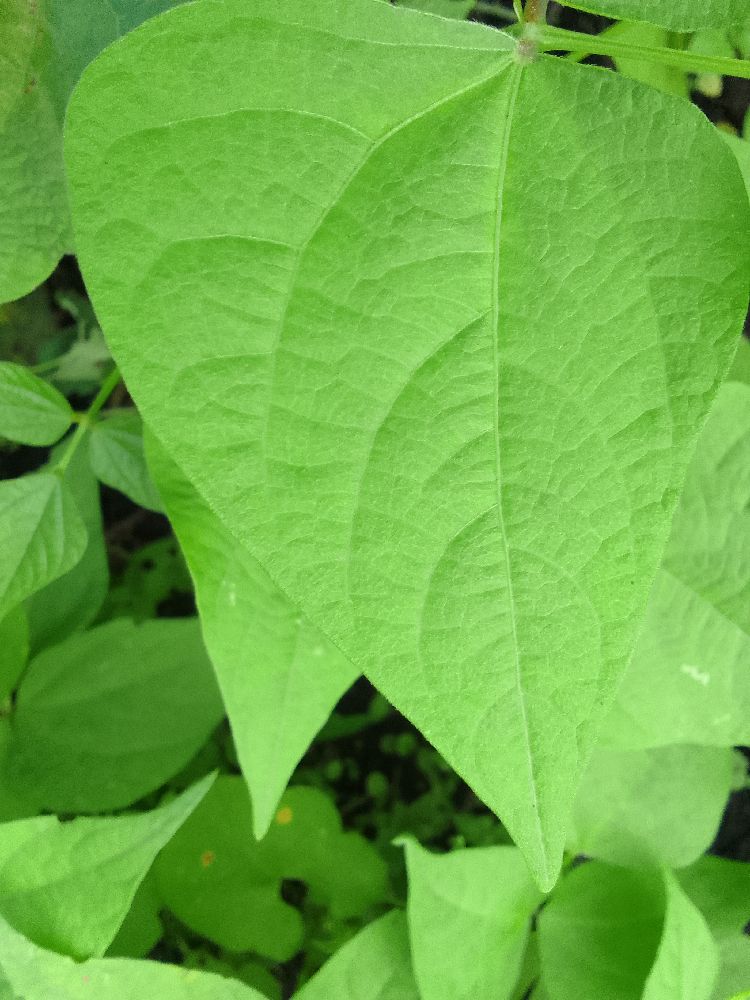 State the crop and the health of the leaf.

common bean, healthy
